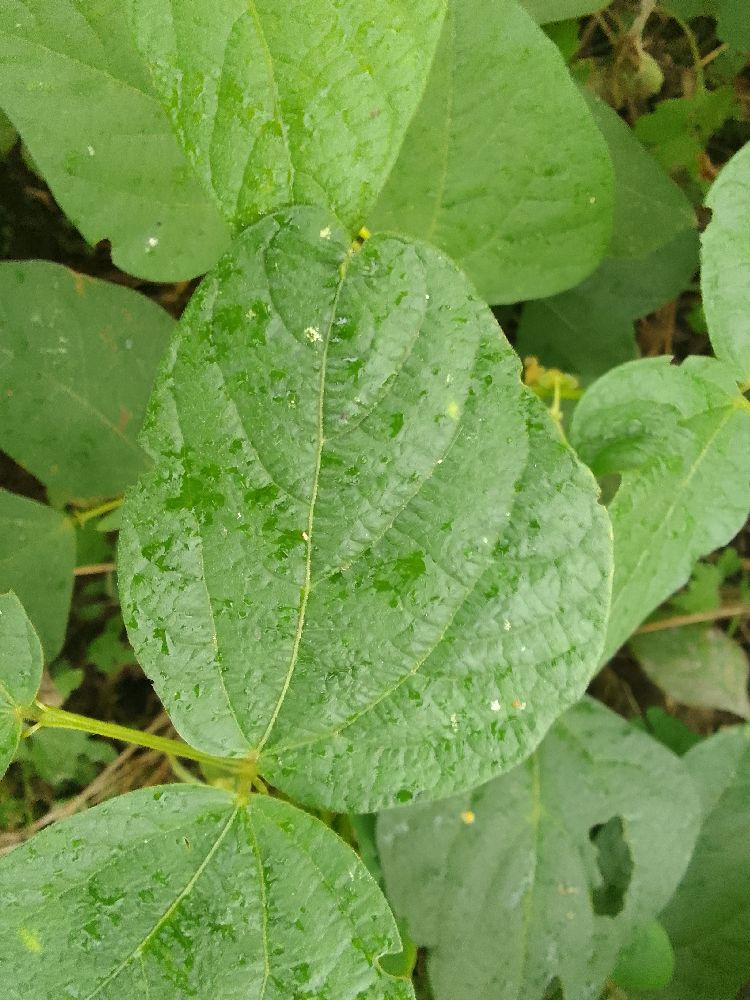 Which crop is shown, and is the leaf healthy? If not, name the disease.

common bean, healthy
